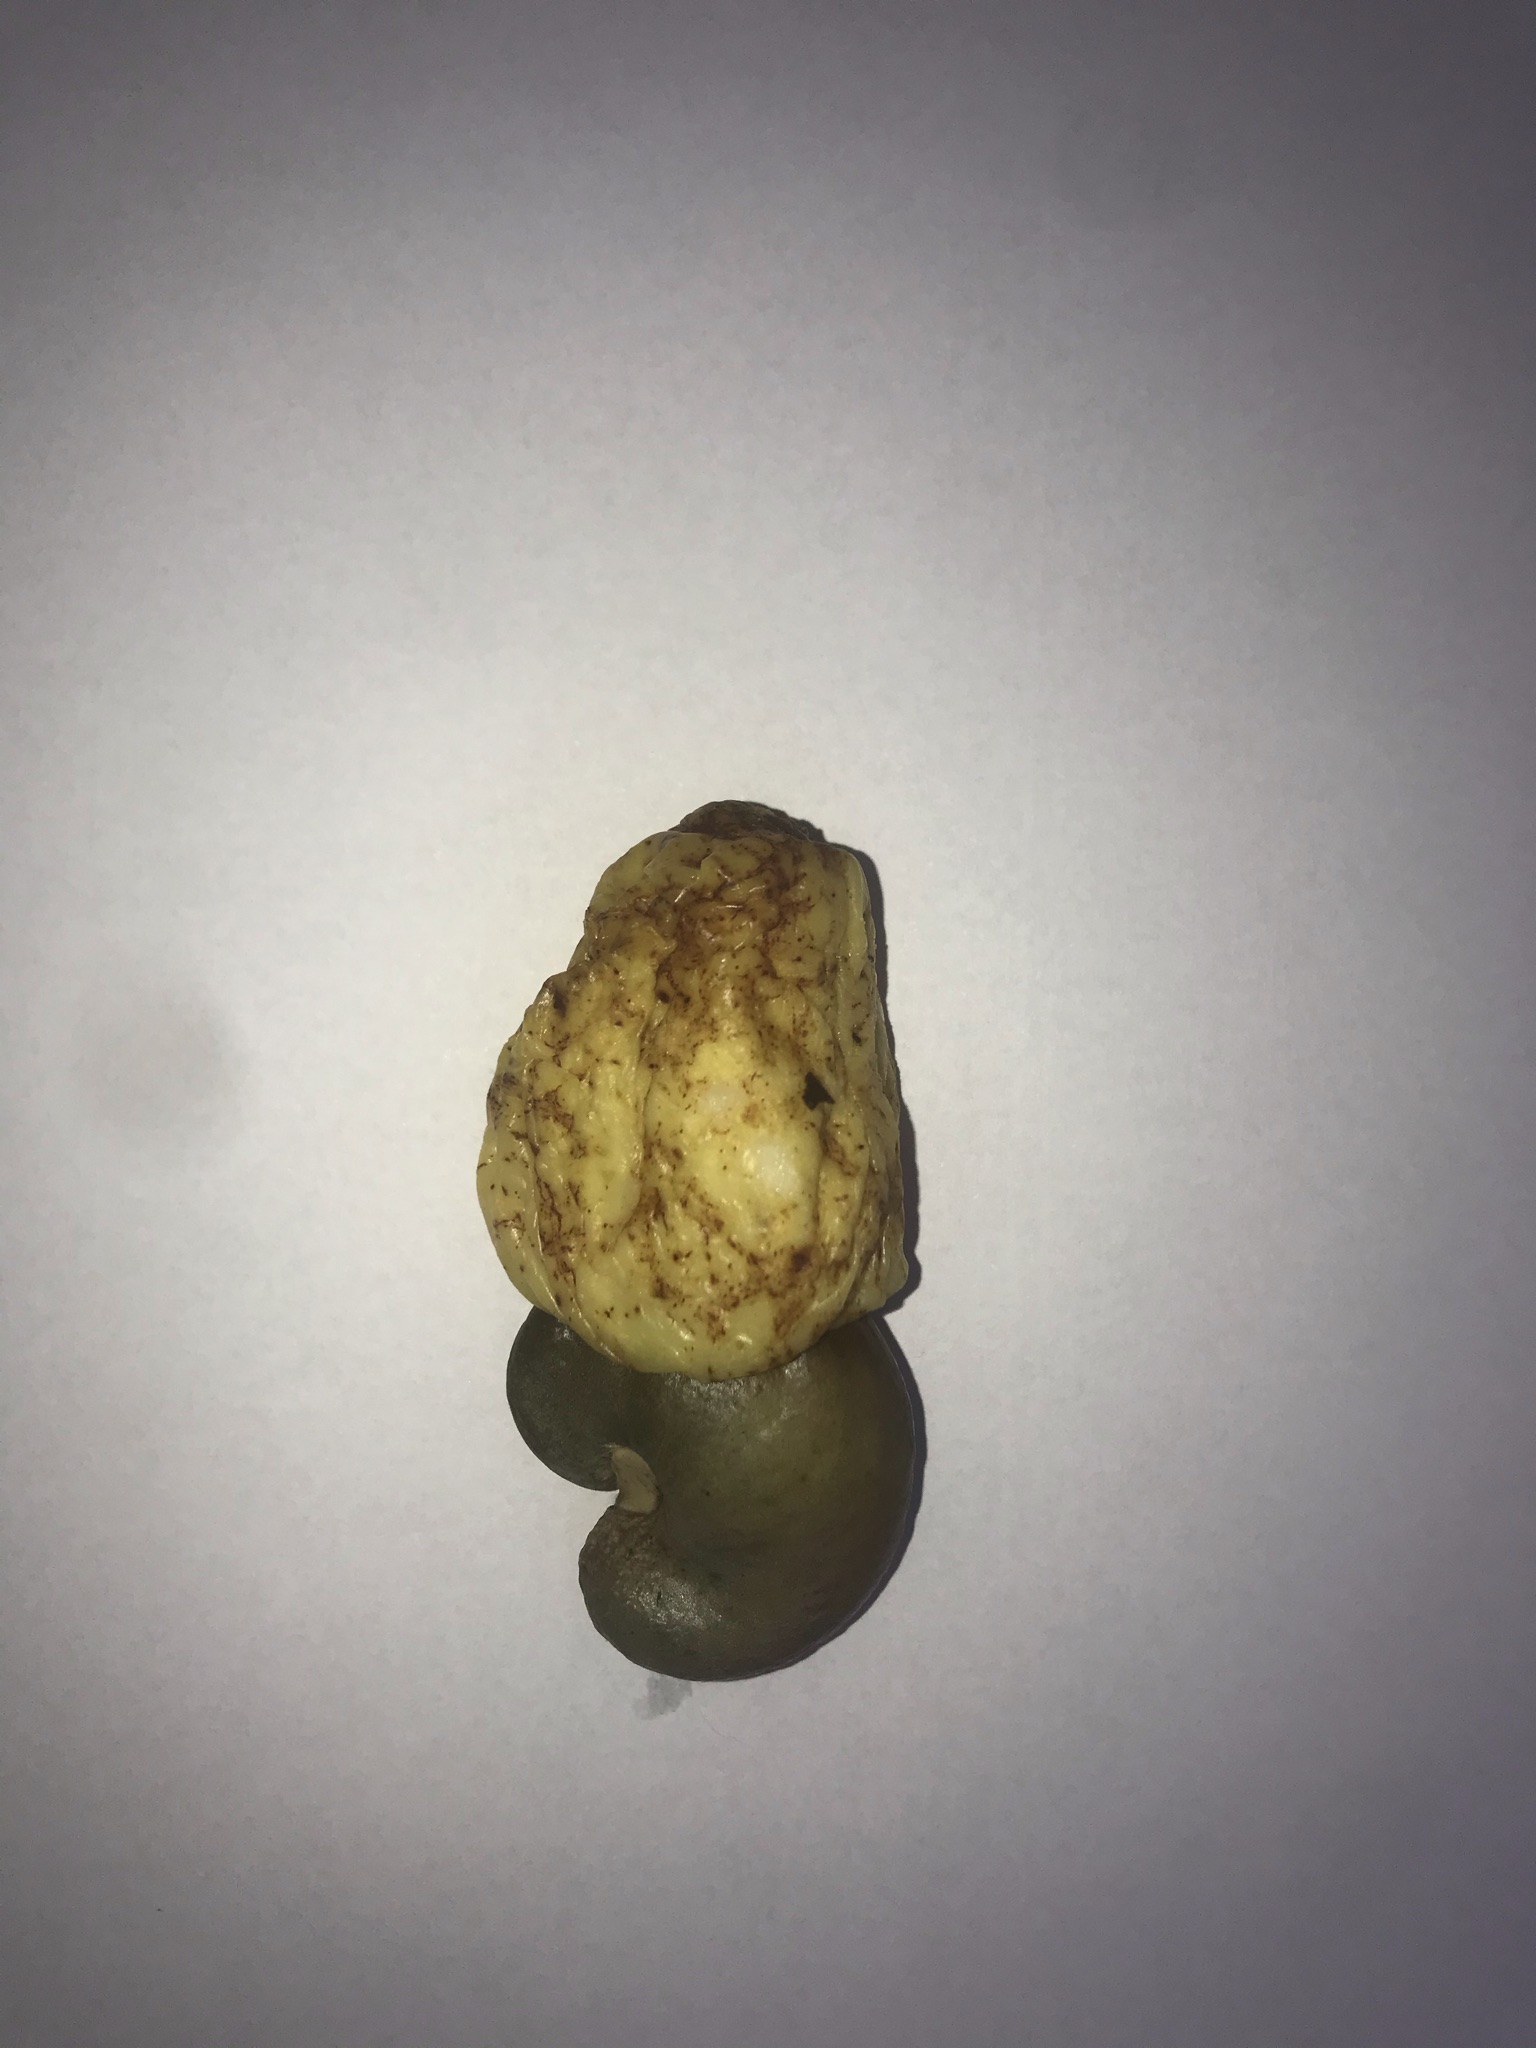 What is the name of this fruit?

caju amarelo
